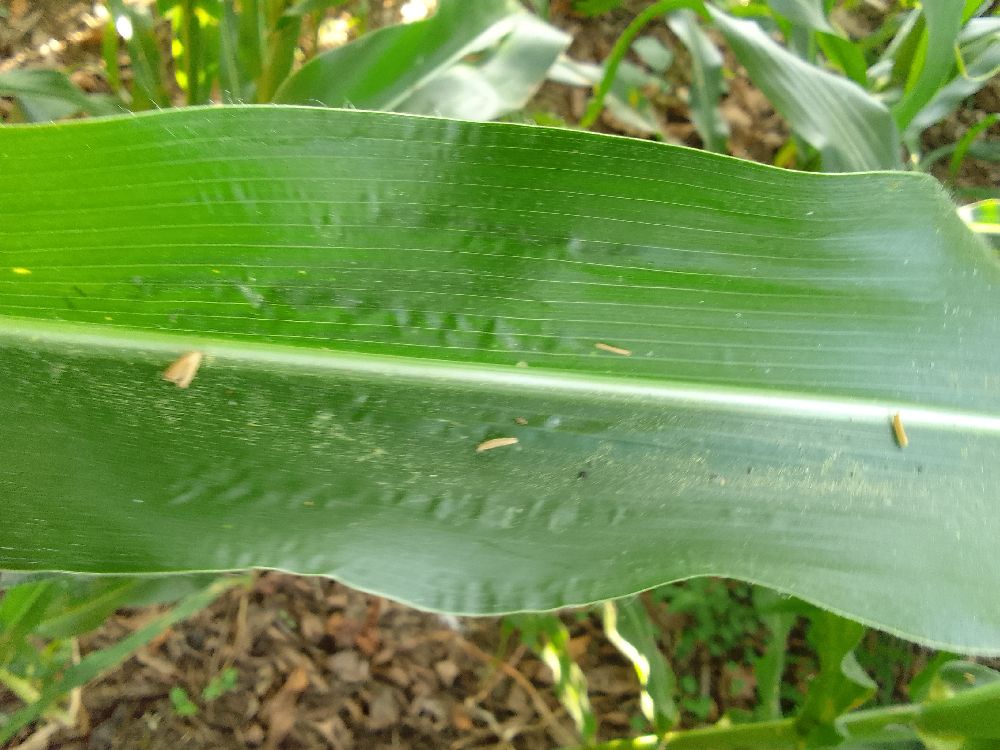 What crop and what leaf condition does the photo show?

maize, healthy
